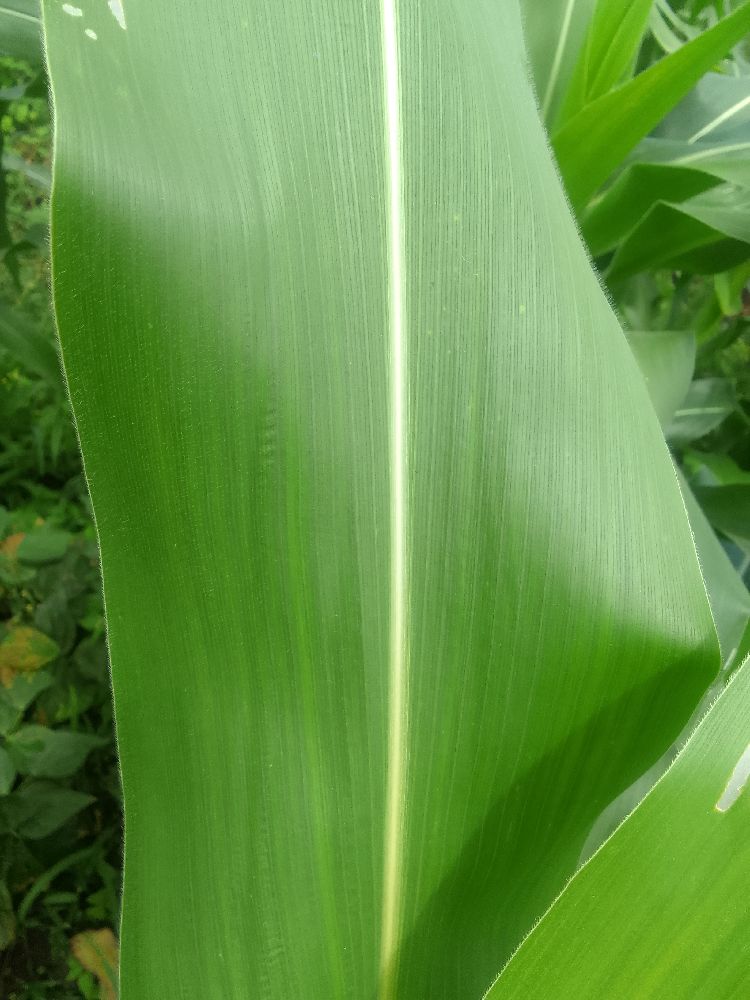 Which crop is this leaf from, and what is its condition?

maize, healthy
